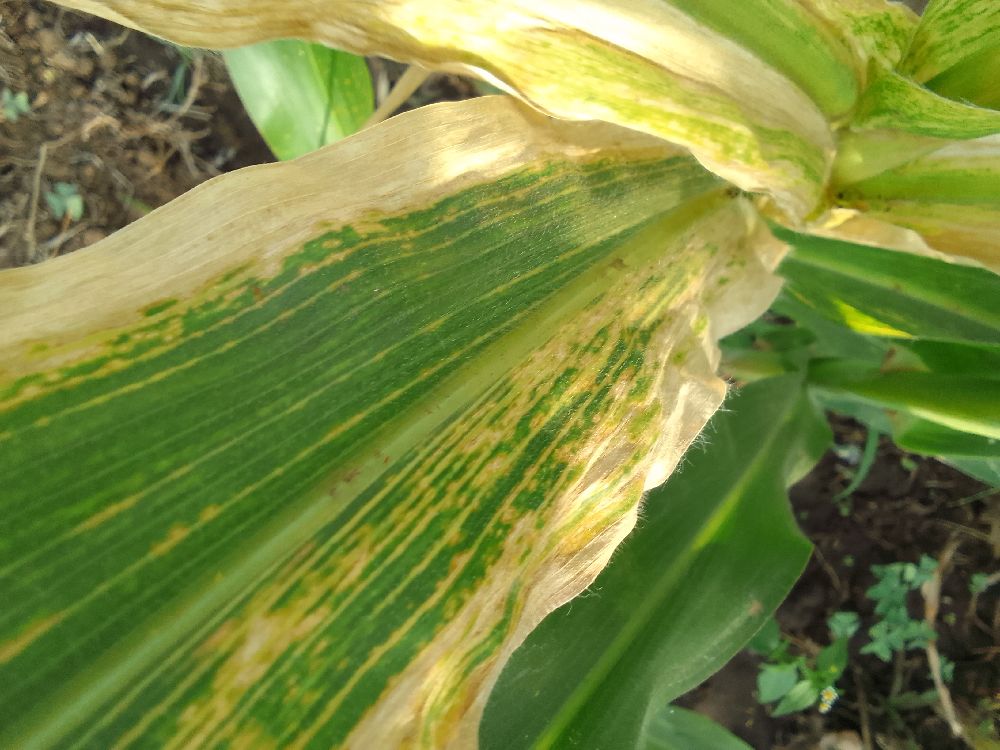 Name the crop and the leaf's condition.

maize, maize lethal necrosis
